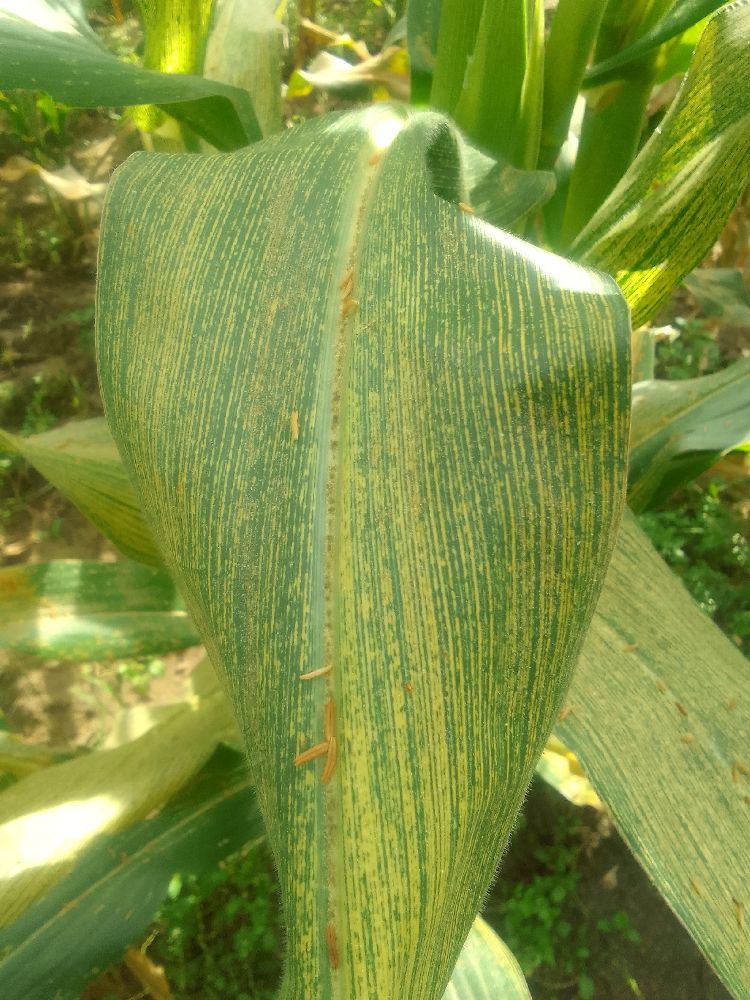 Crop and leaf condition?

maize, maize streak virus
